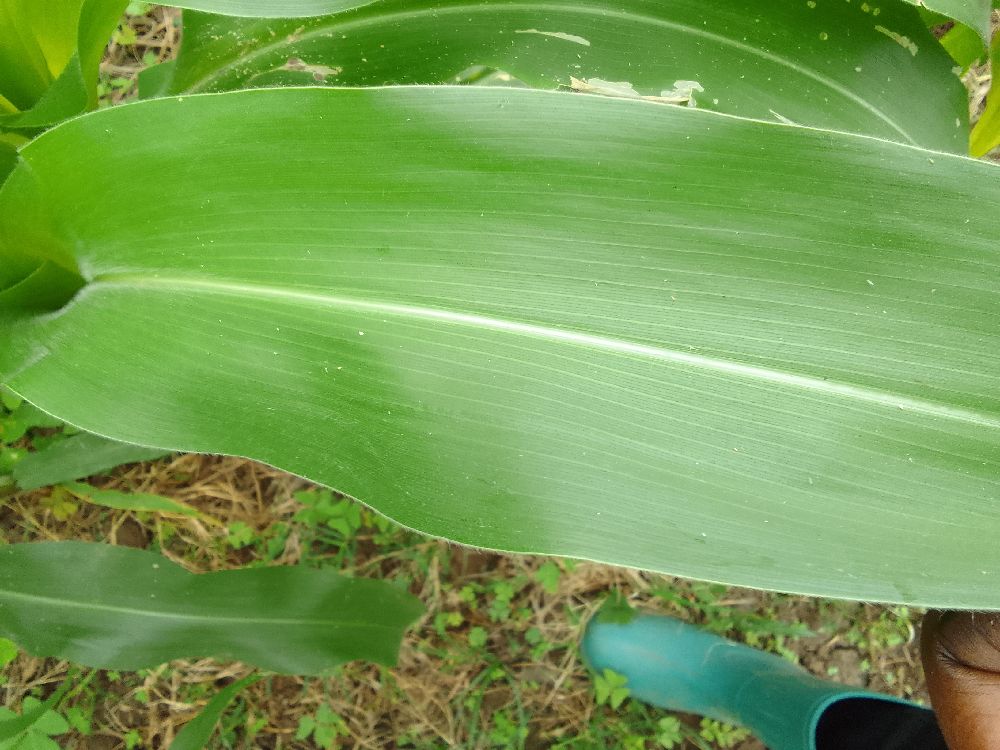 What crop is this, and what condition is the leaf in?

maize, healthy
